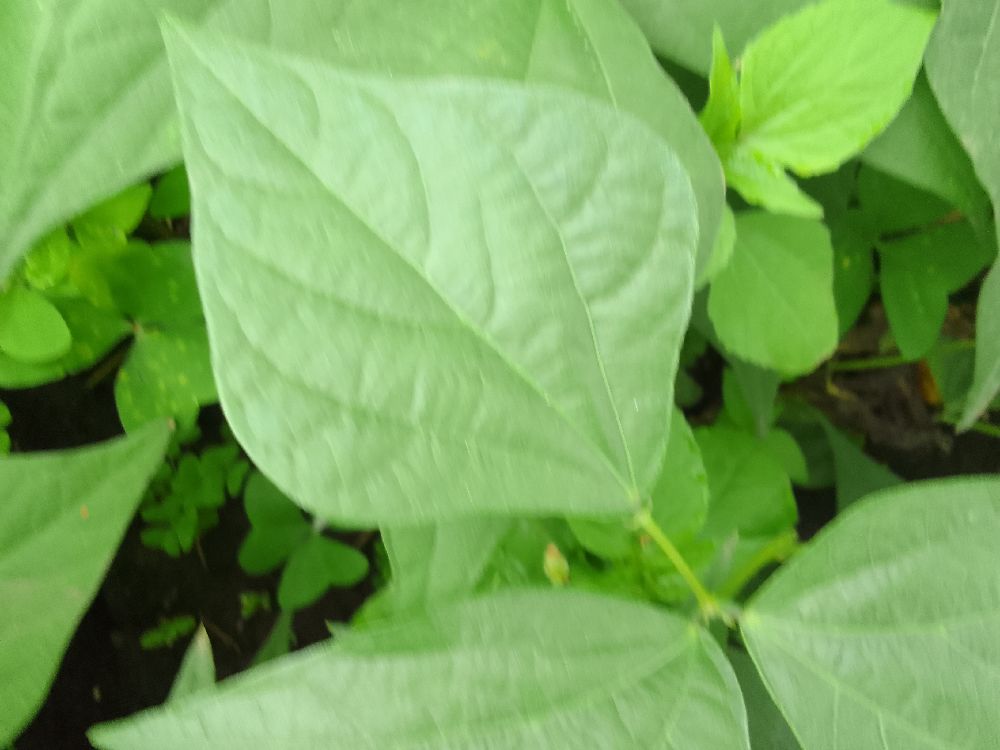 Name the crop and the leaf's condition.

common bean, healthy
